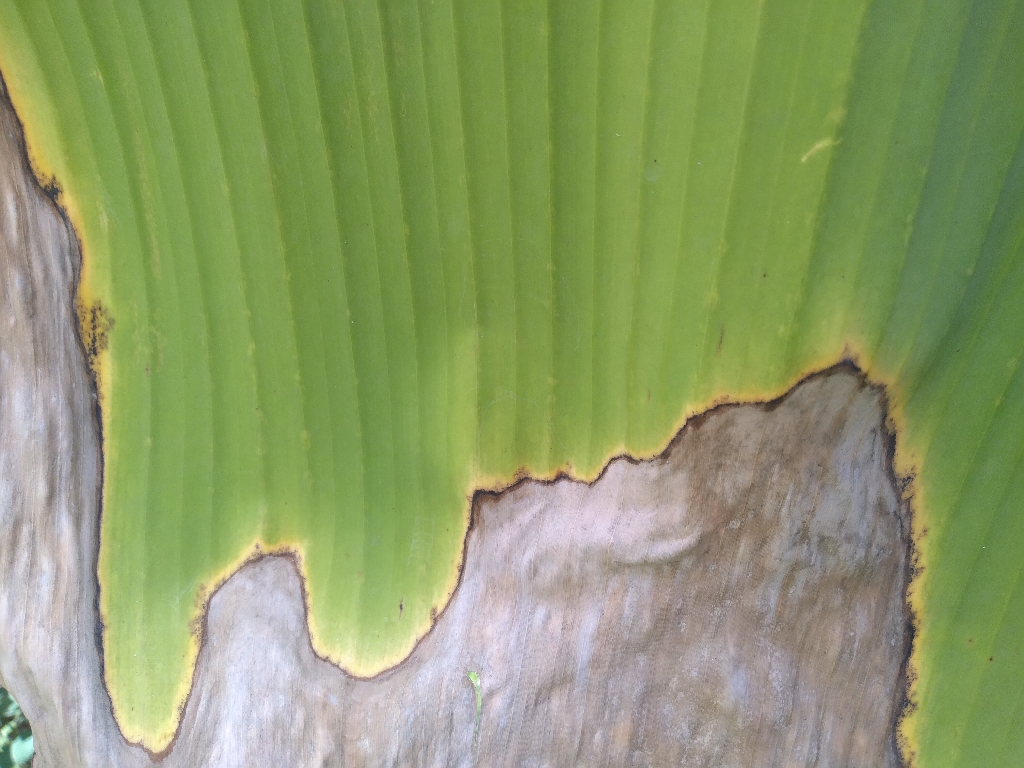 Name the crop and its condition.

banana, black sigatoka
